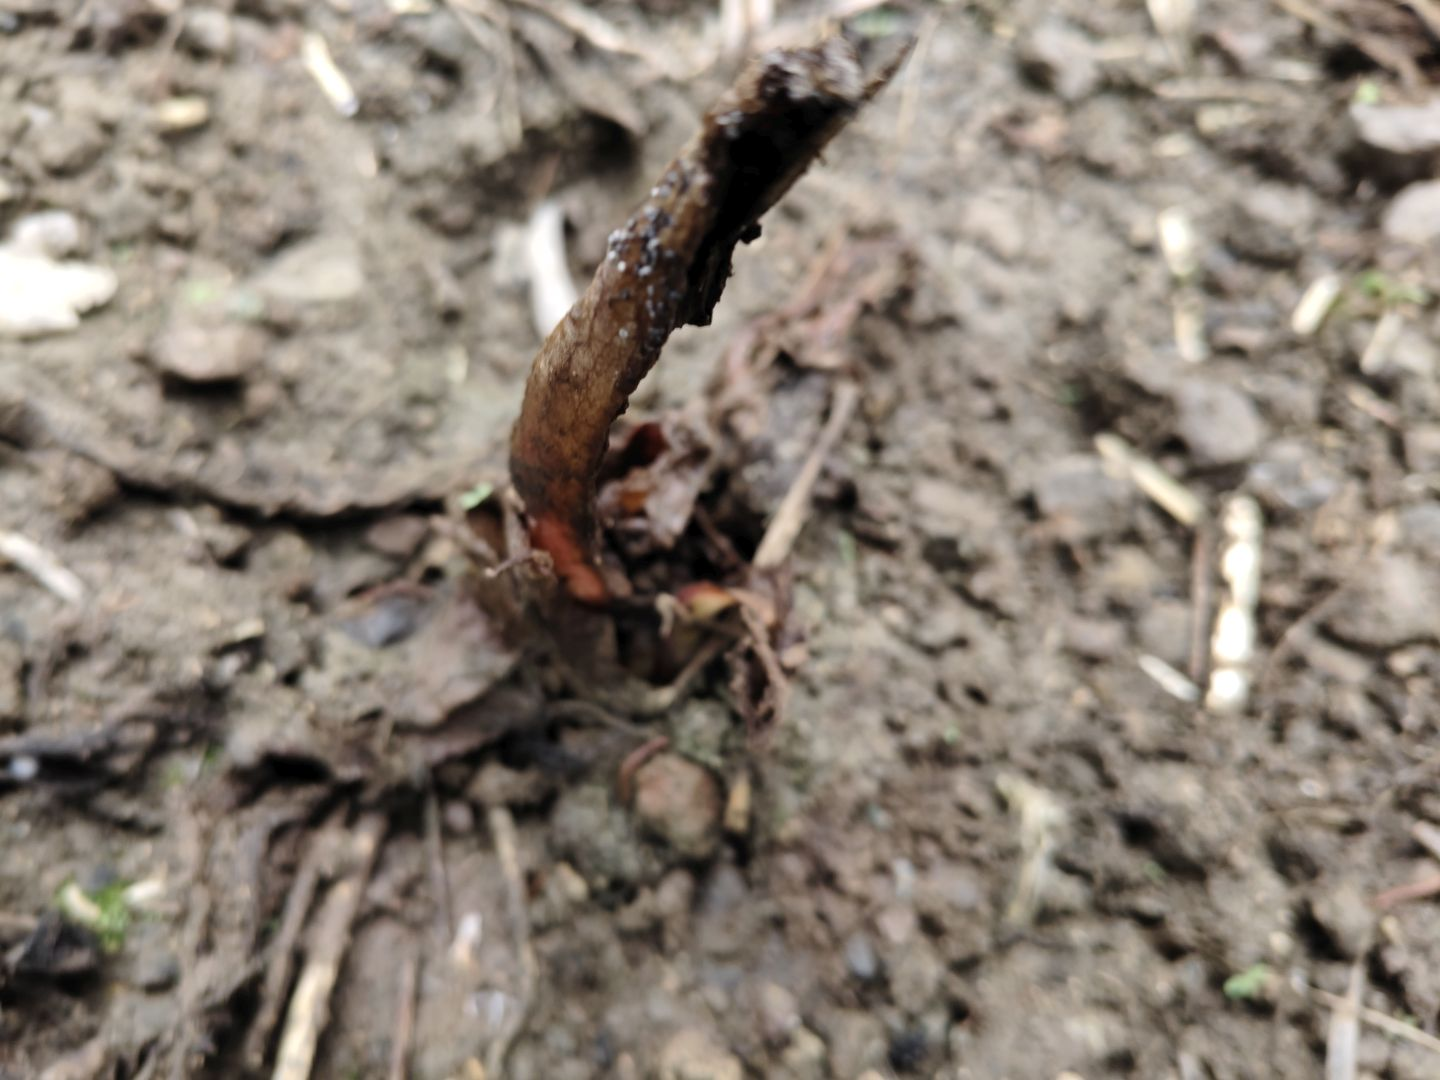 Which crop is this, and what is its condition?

taro, root rot
